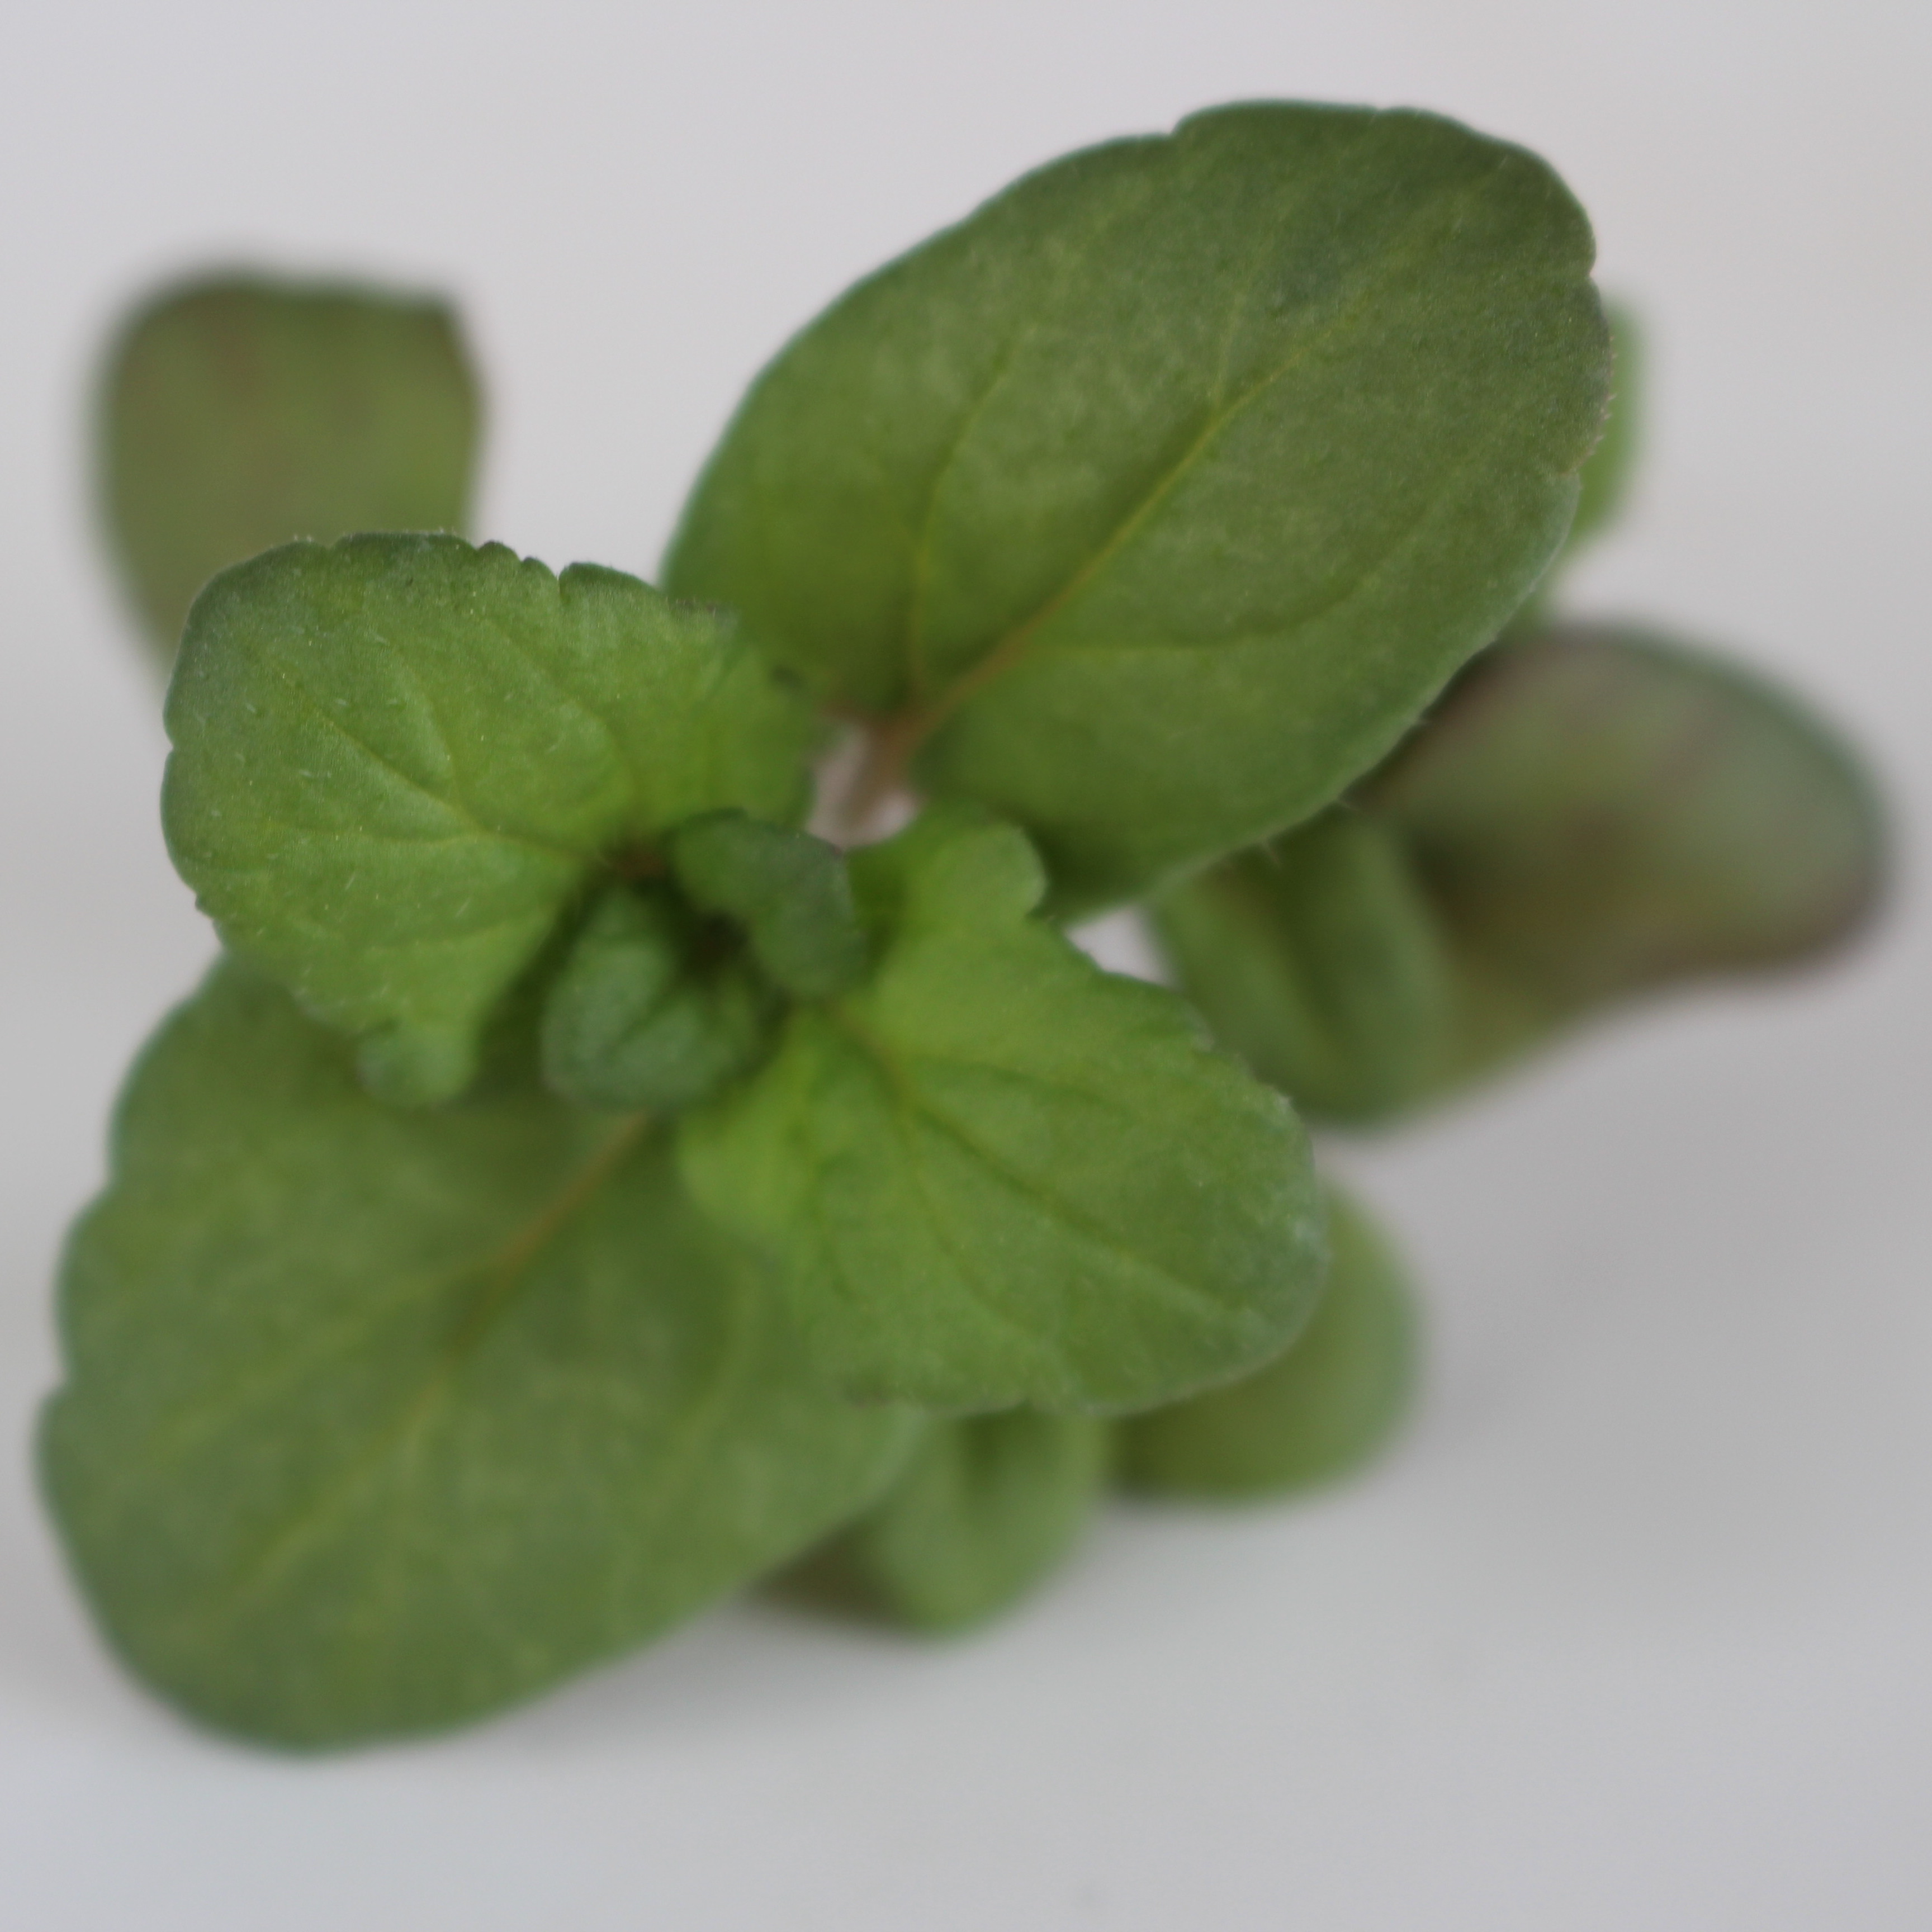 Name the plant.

Veronica persica
